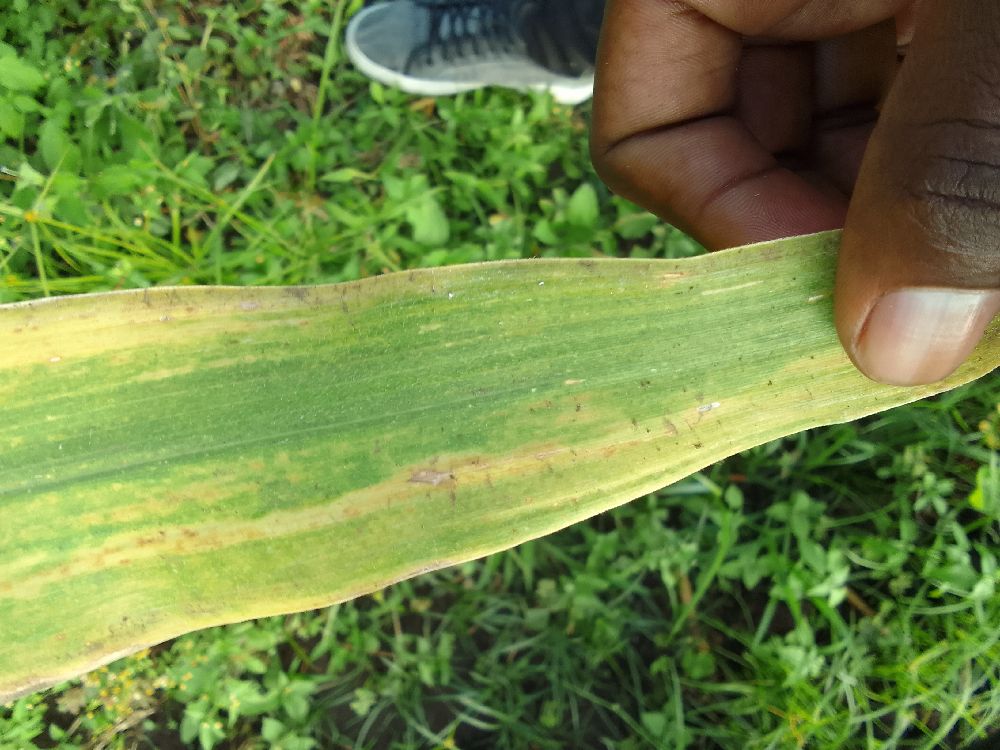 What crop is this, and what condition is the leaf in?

maize, maize lethal necrosis
